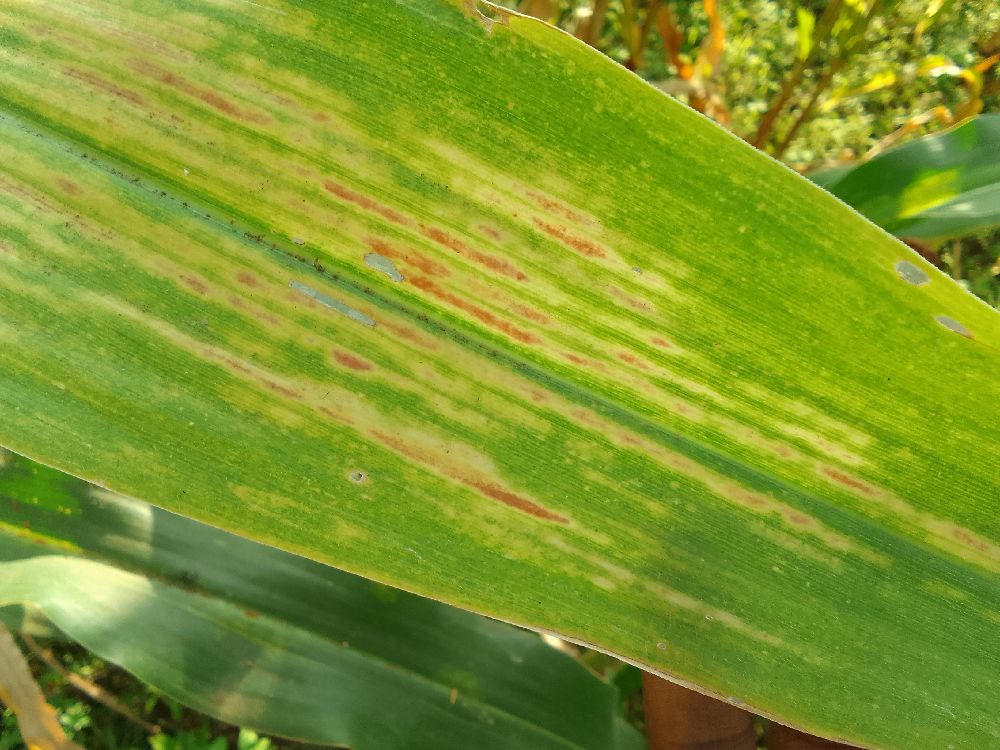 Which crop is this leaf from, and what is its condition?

maize, maize lethal necrosis
